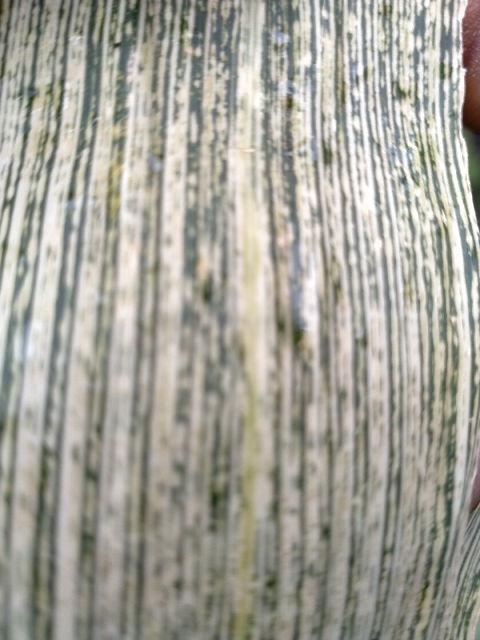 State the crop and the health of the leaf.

maize, maize streak virus
